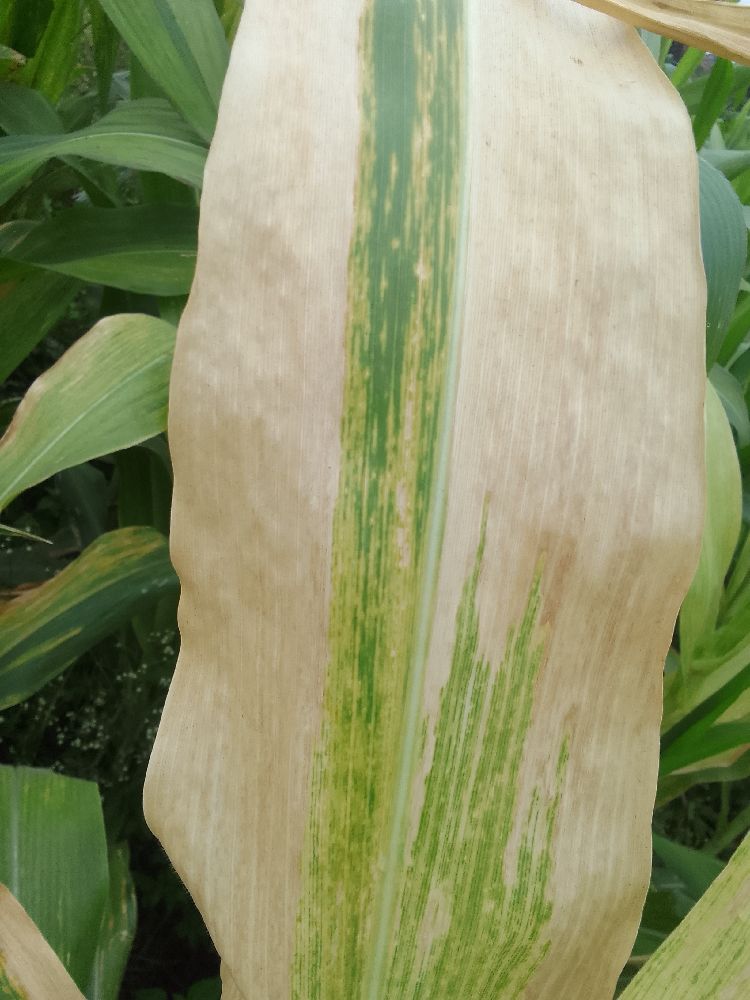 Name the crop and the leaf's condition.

maize, maize lethal necrosis
